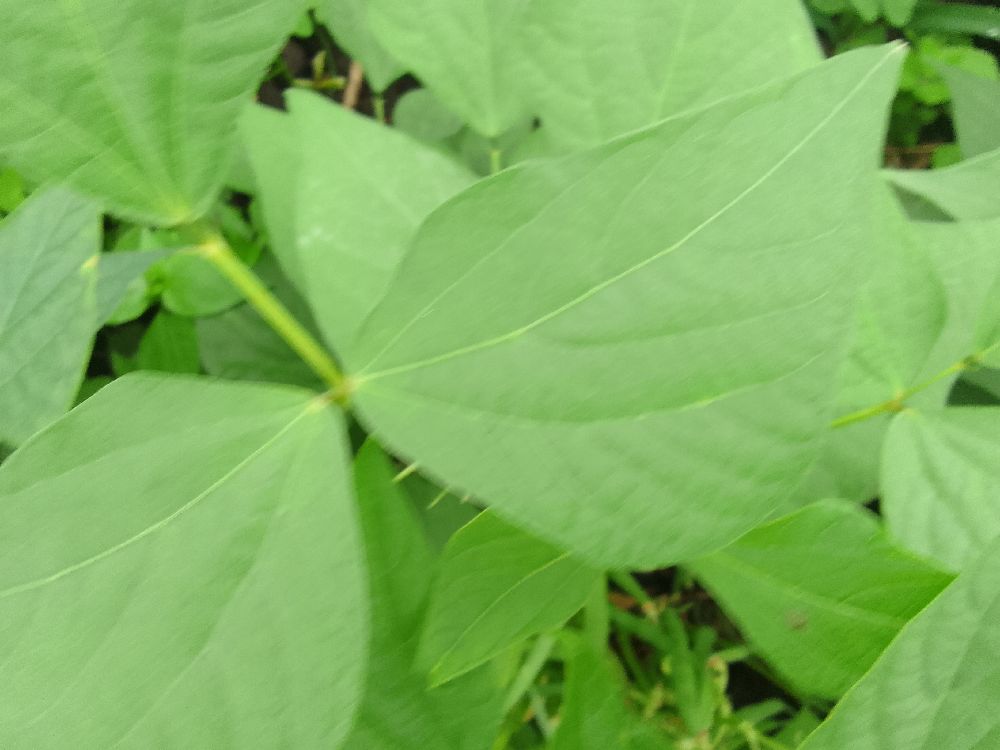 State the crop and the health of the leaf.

common bean, healthy
